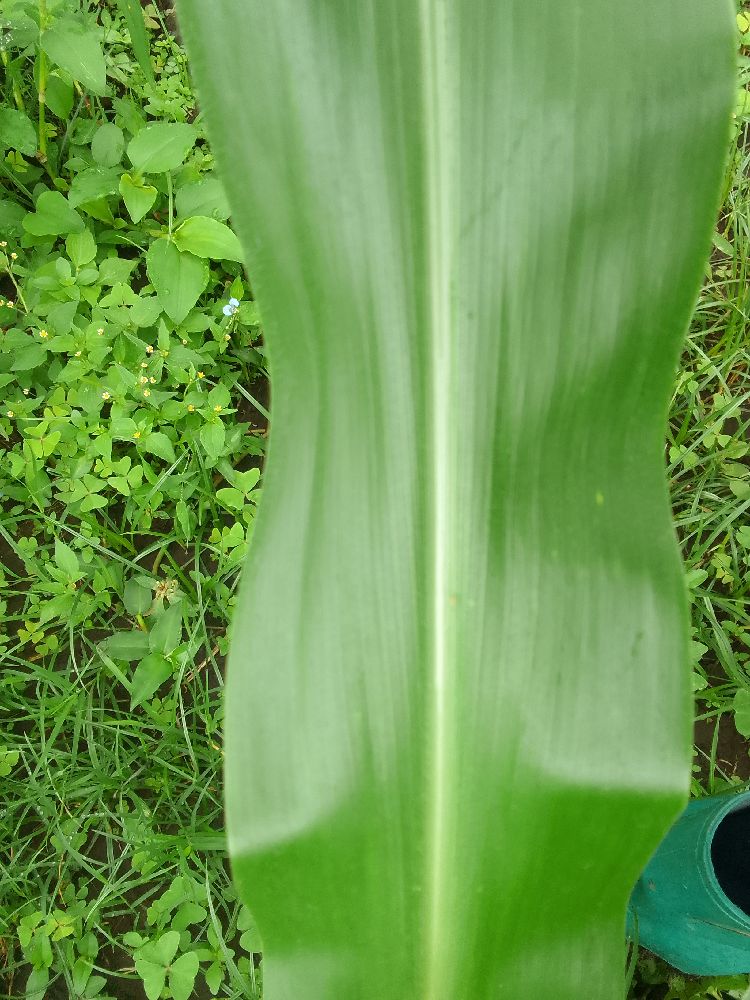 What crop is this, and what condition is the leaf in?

maize, healthy
